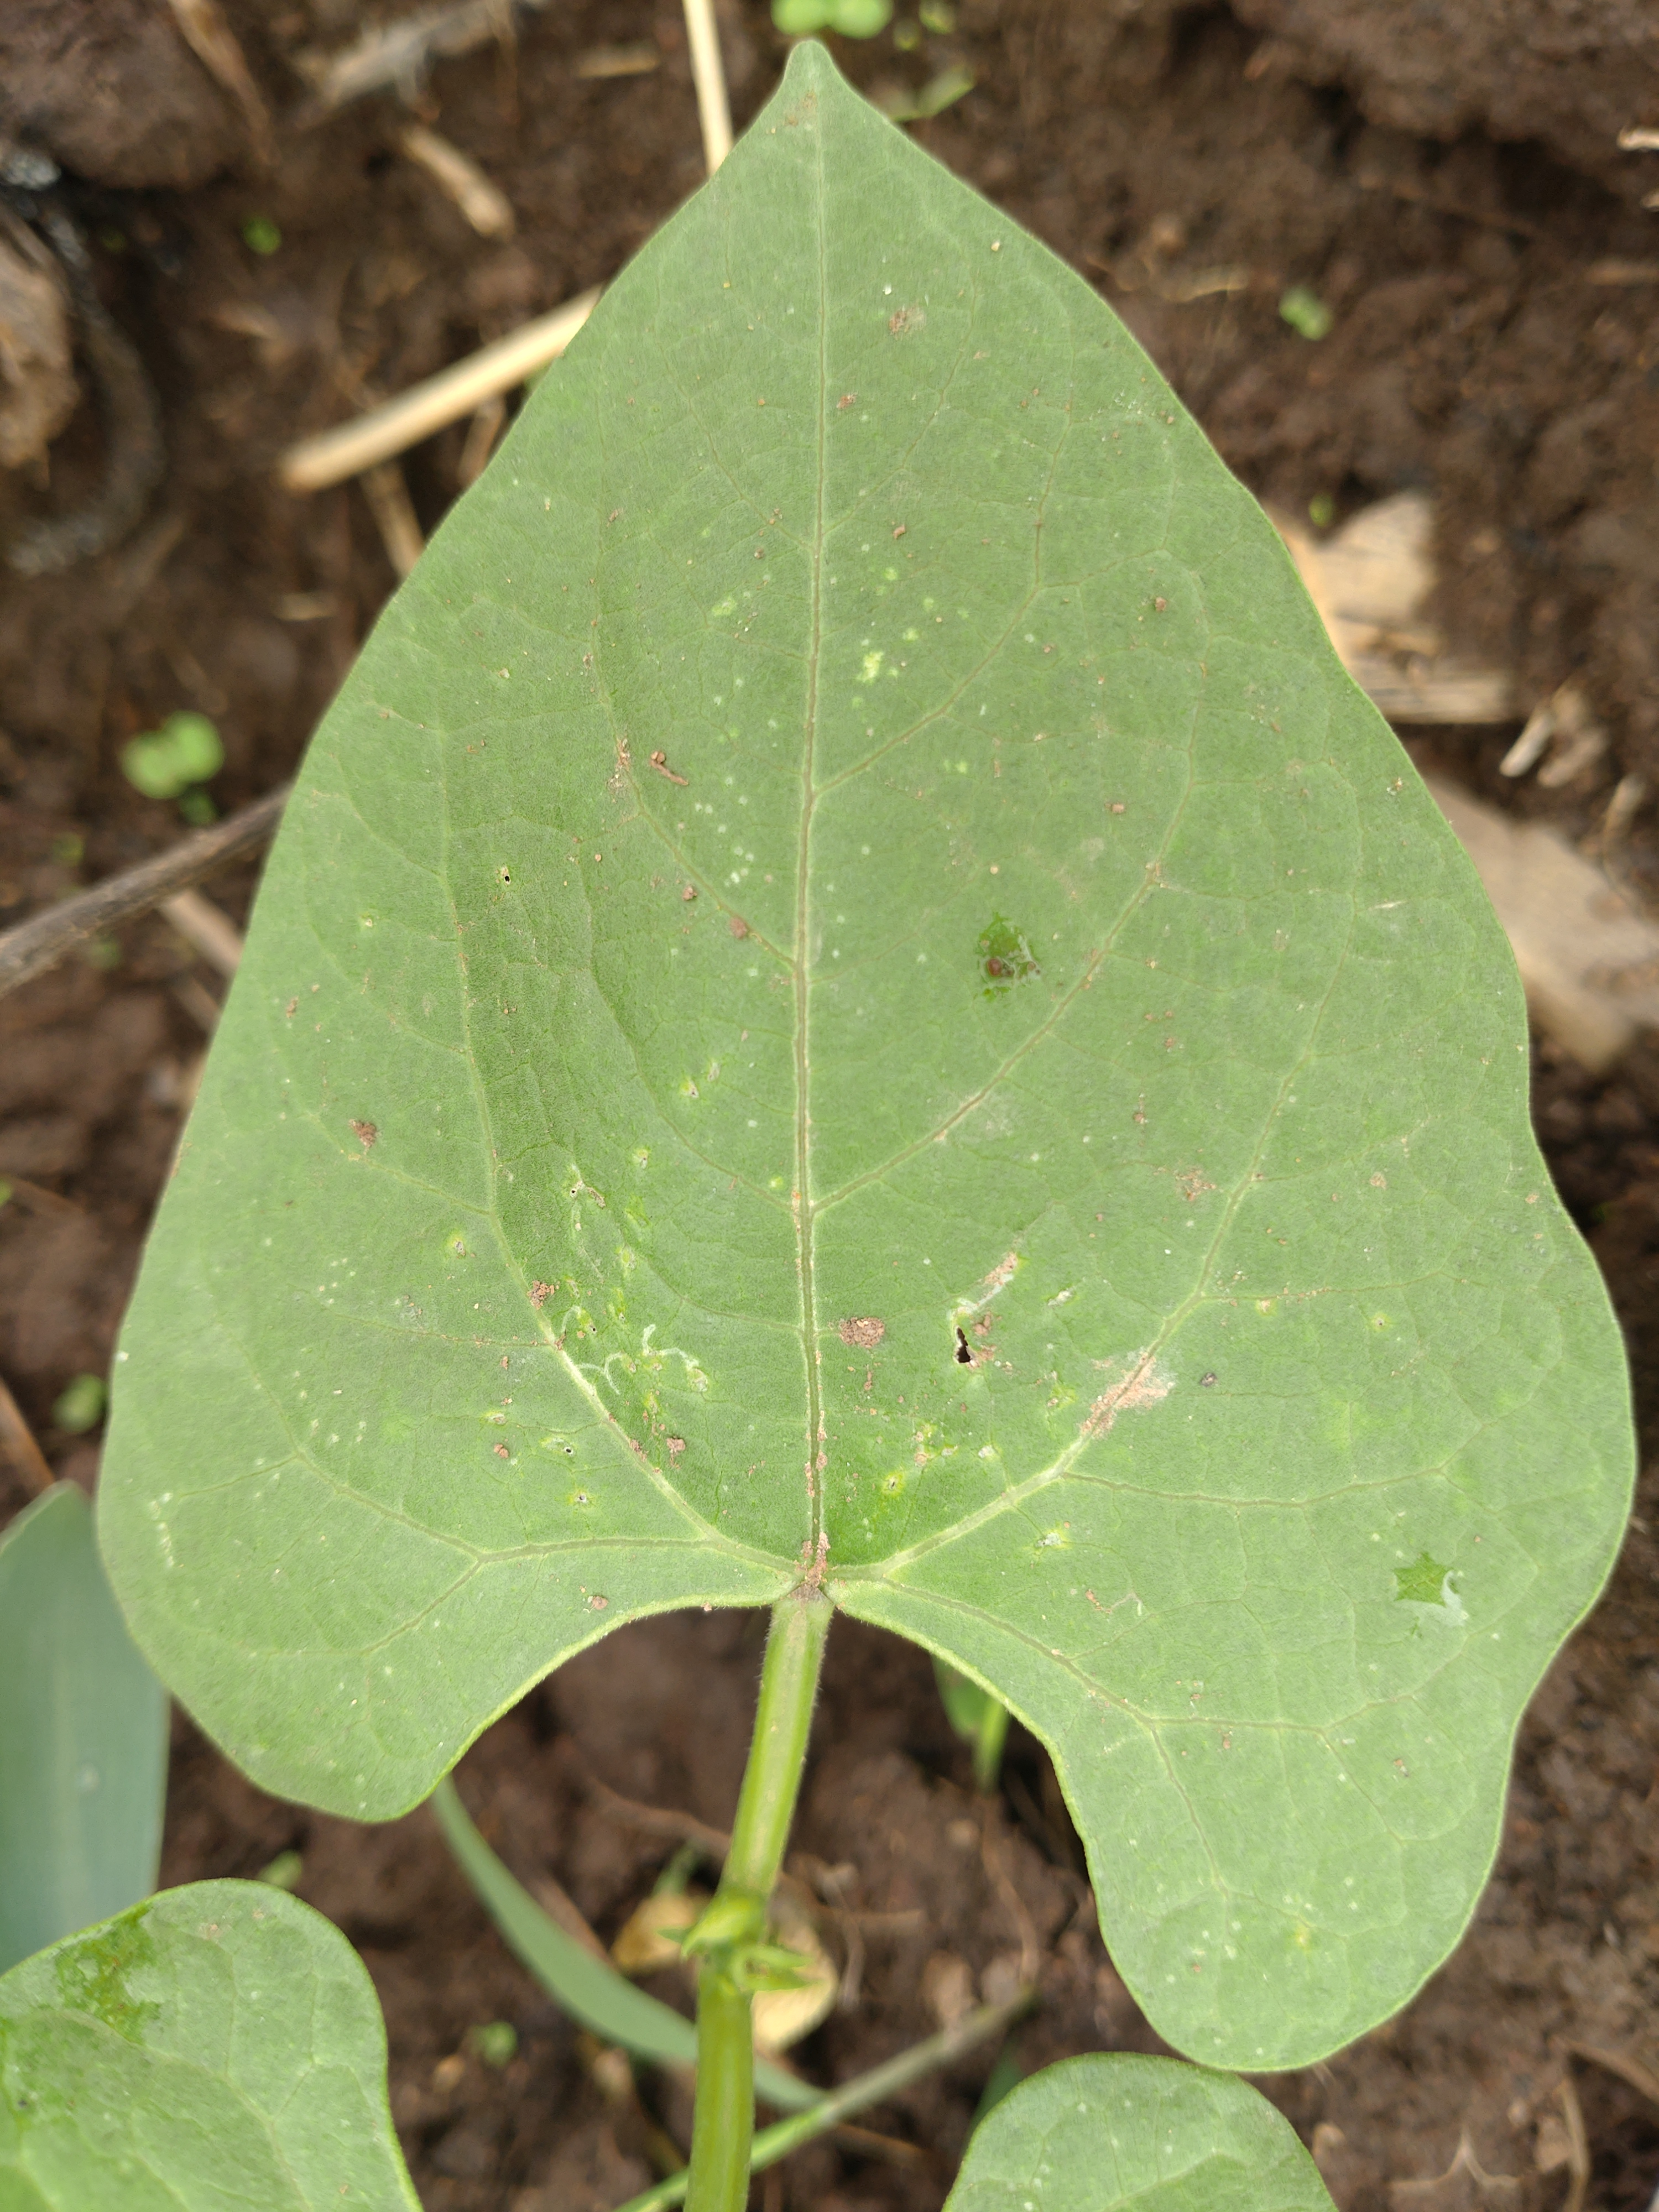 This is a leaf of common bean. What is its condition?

healthy
